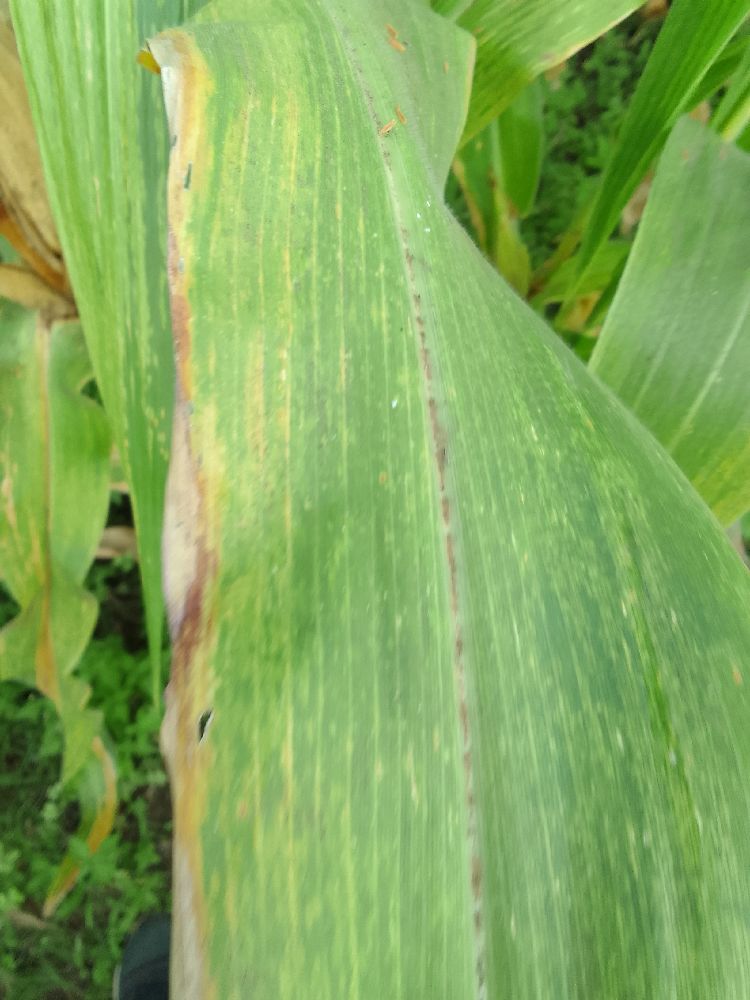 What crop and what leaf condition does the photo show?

maize, maize lethal necrosis
